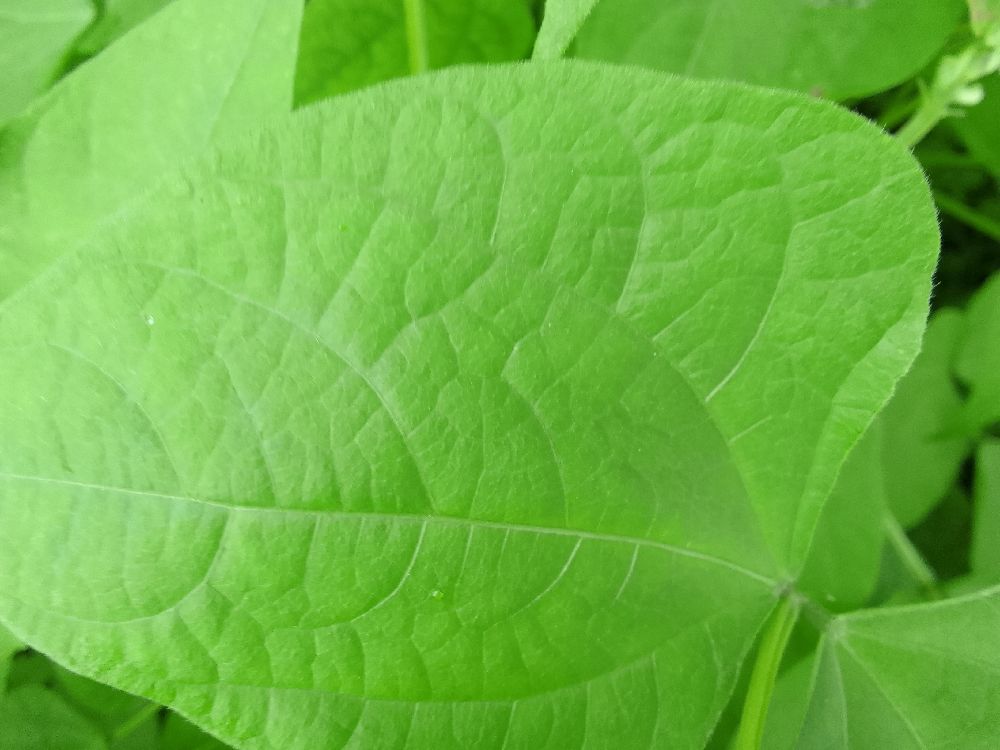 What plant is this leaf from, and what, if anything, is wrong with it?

common bean, healthy
